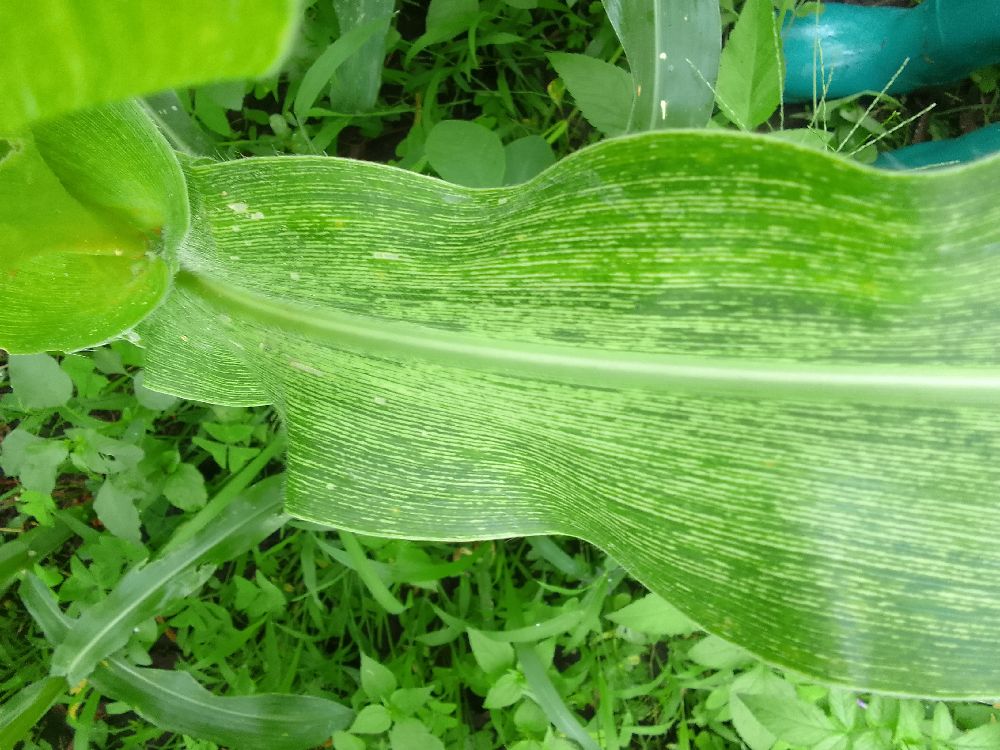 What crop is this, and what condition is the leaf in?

maize, maize streak virus
